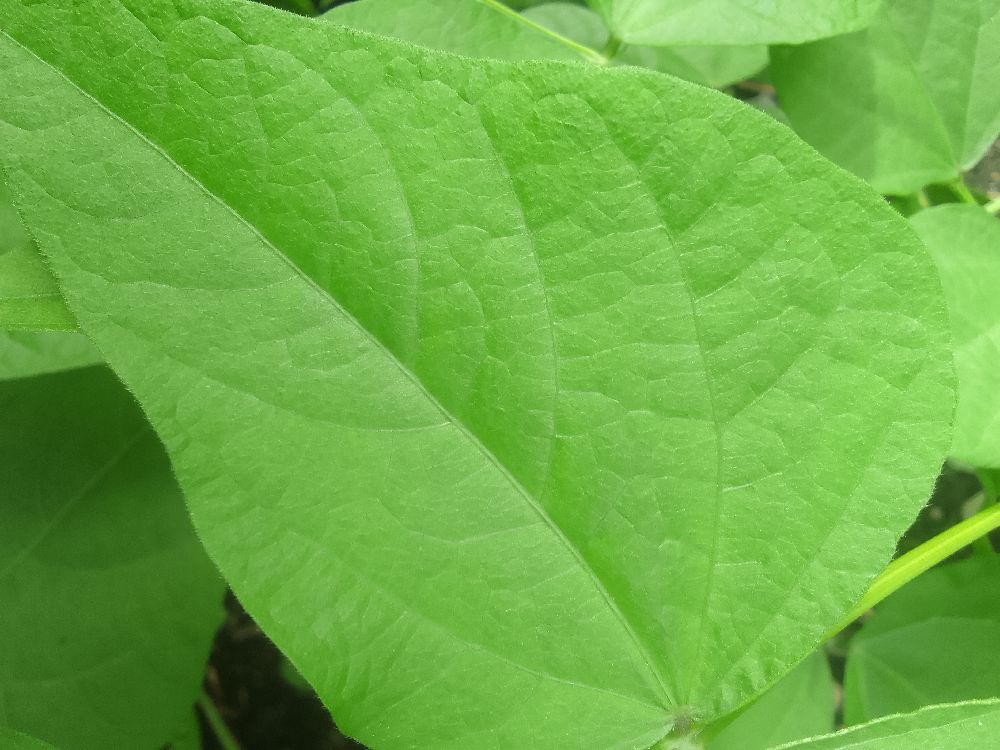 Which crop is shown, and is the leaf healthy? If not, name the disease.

common bean, healthy
